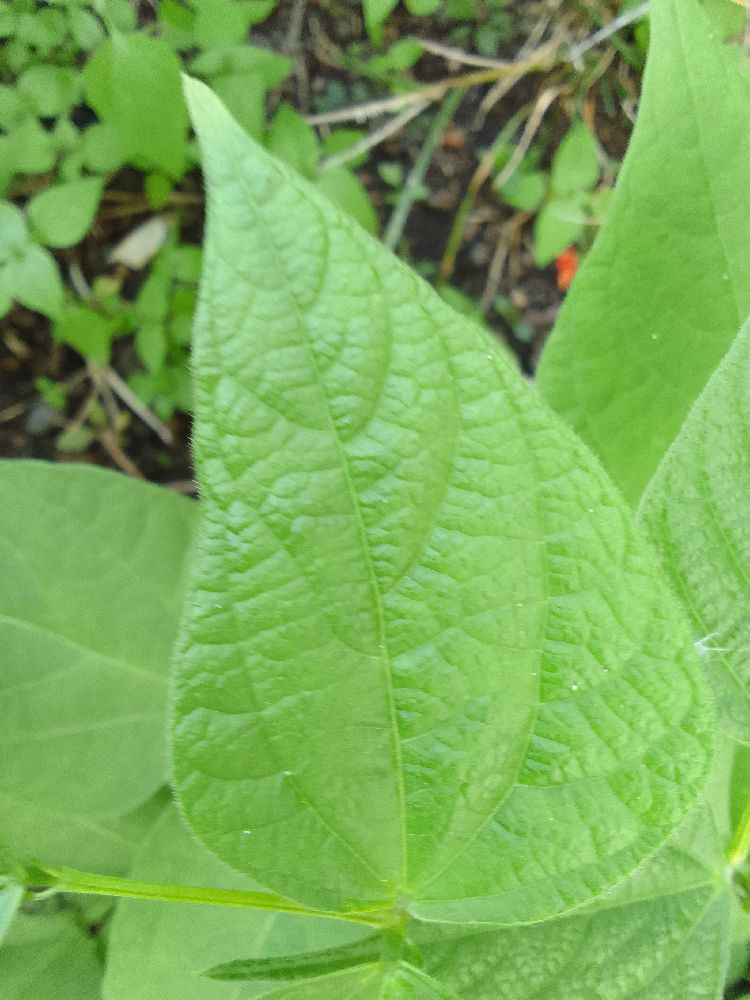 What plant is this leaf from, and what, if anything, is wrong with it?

common bean, healthy
